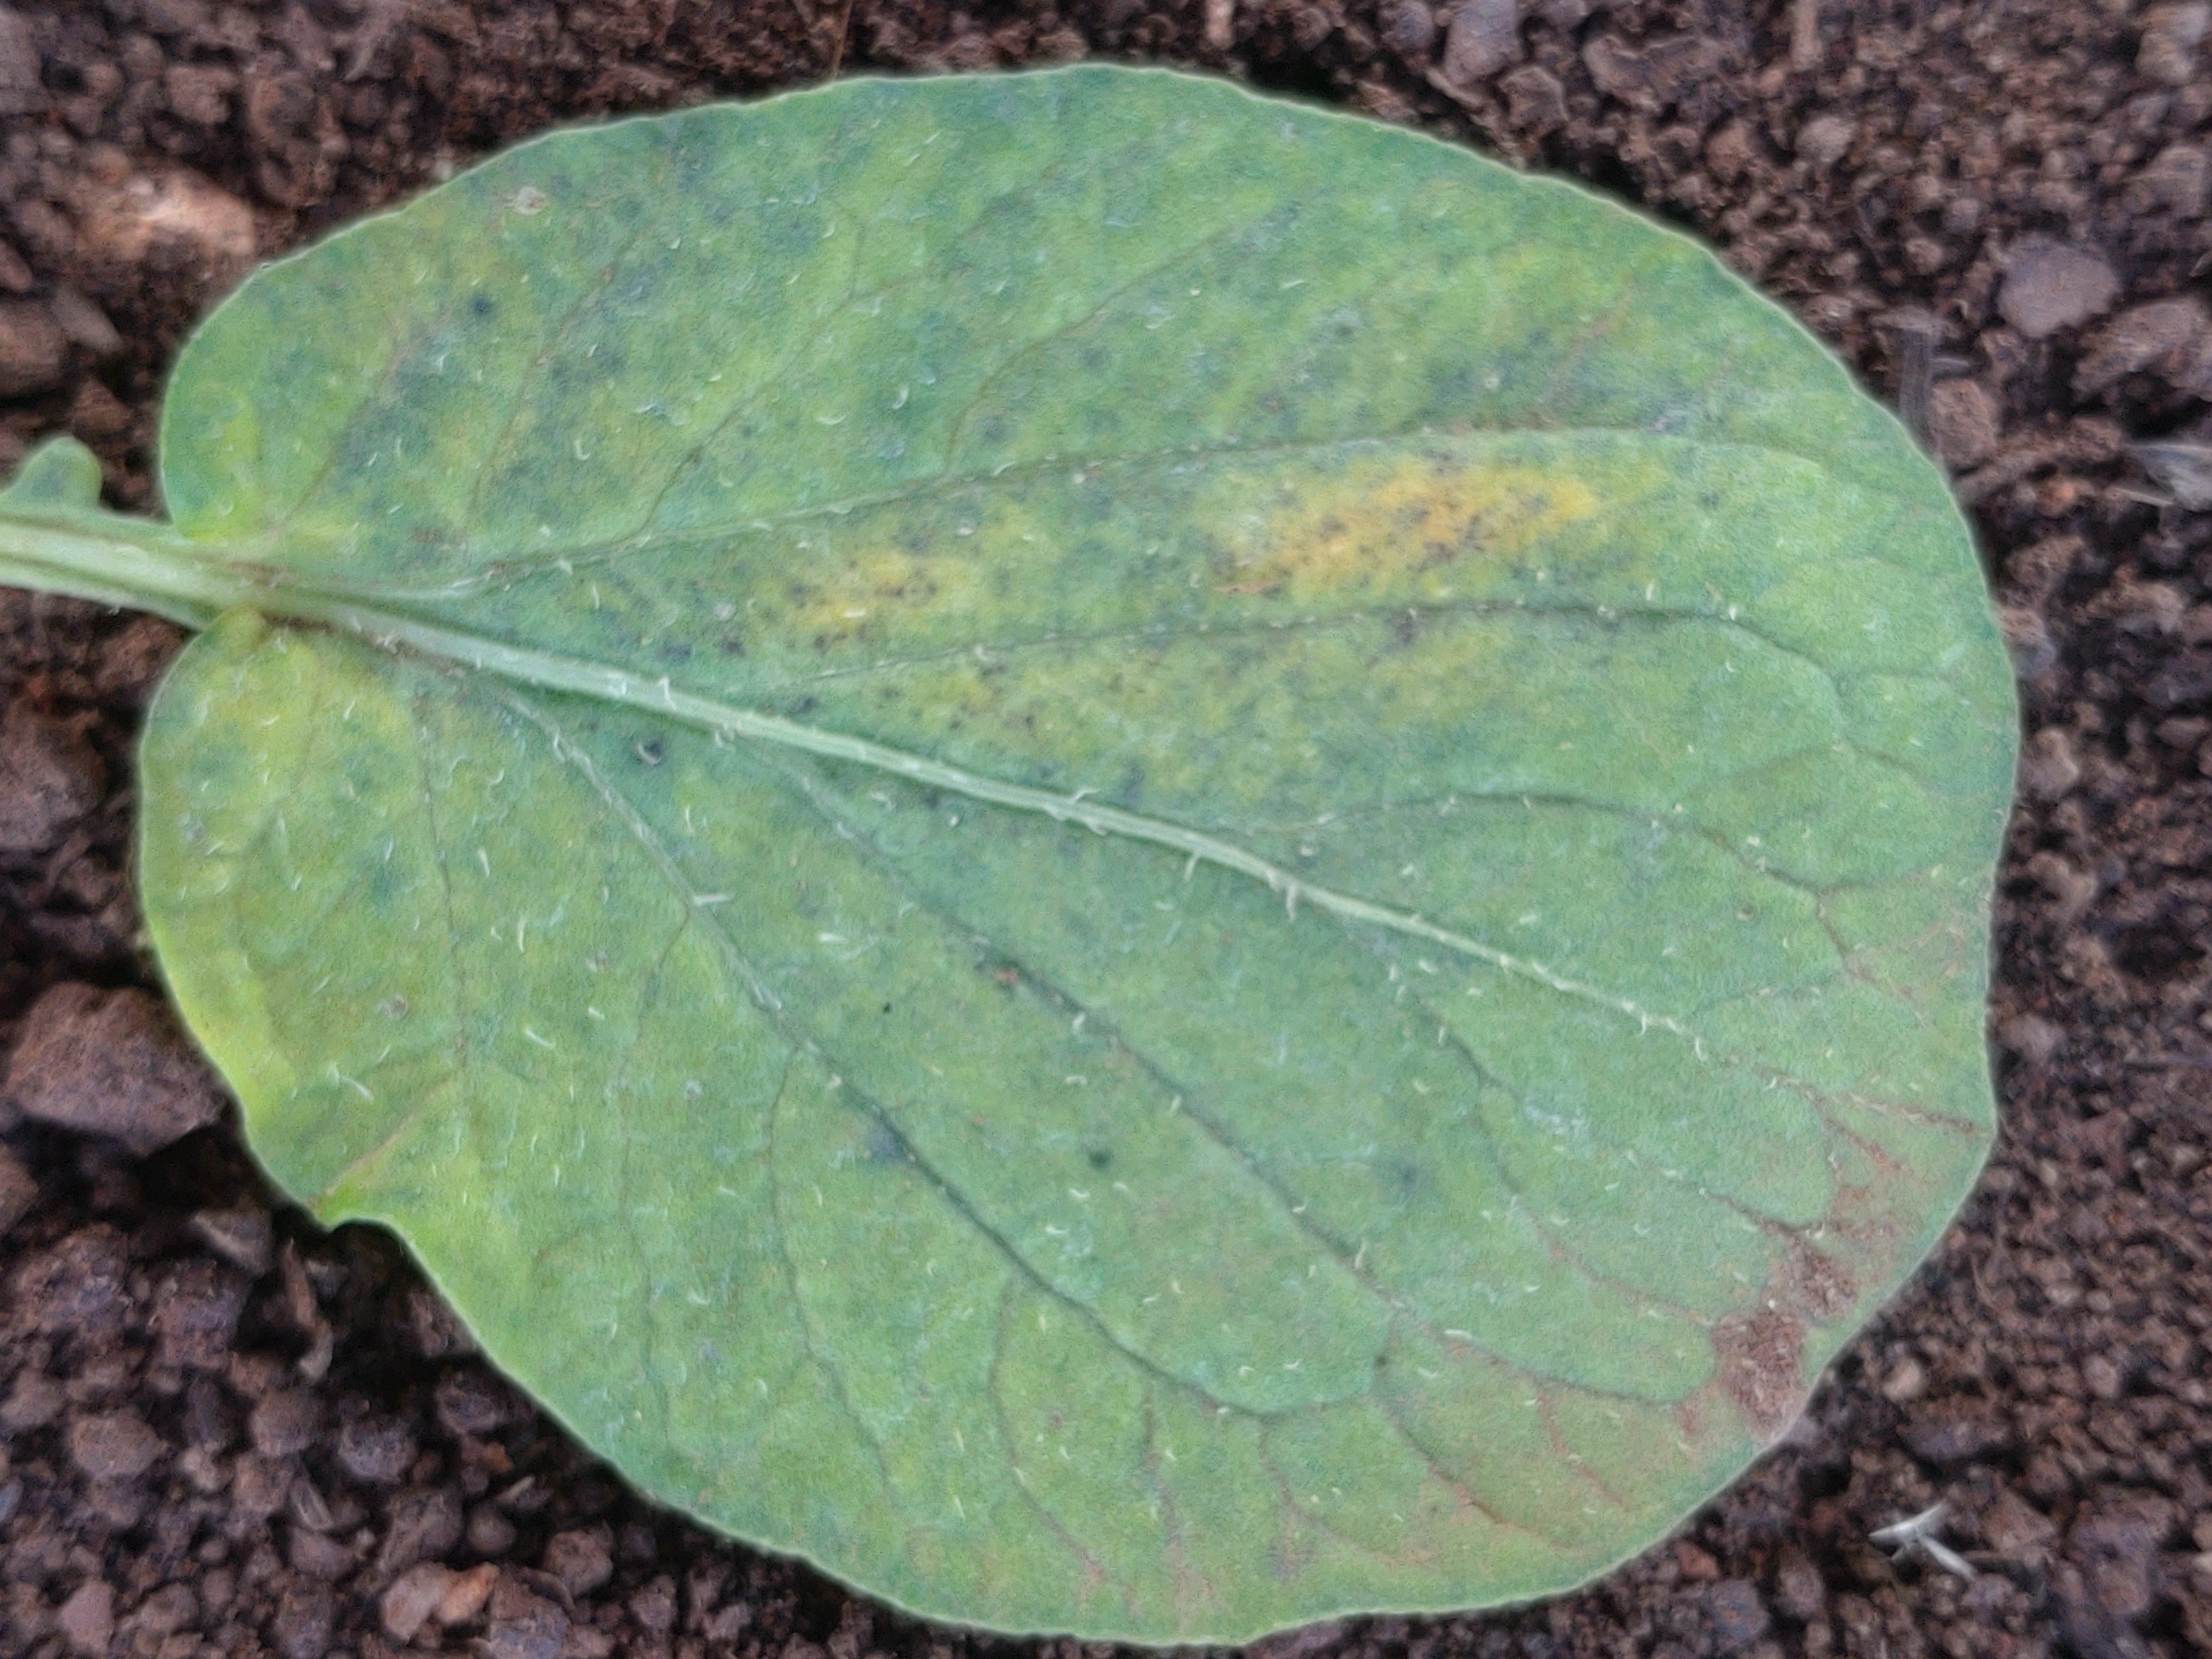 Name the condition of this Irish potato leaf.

late blight
